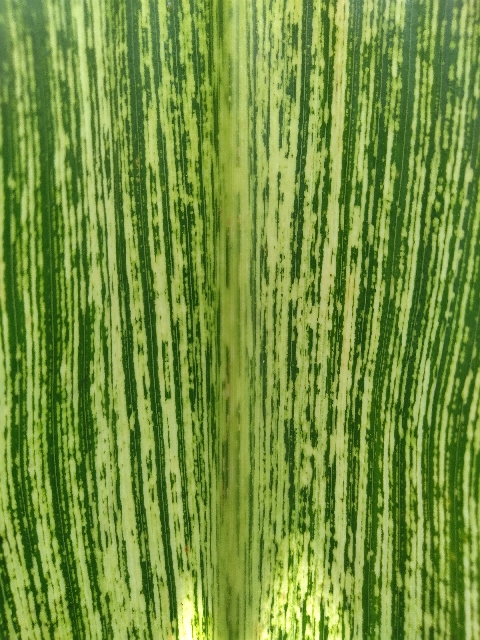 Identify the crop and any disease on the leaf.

maize, maize streak virus
